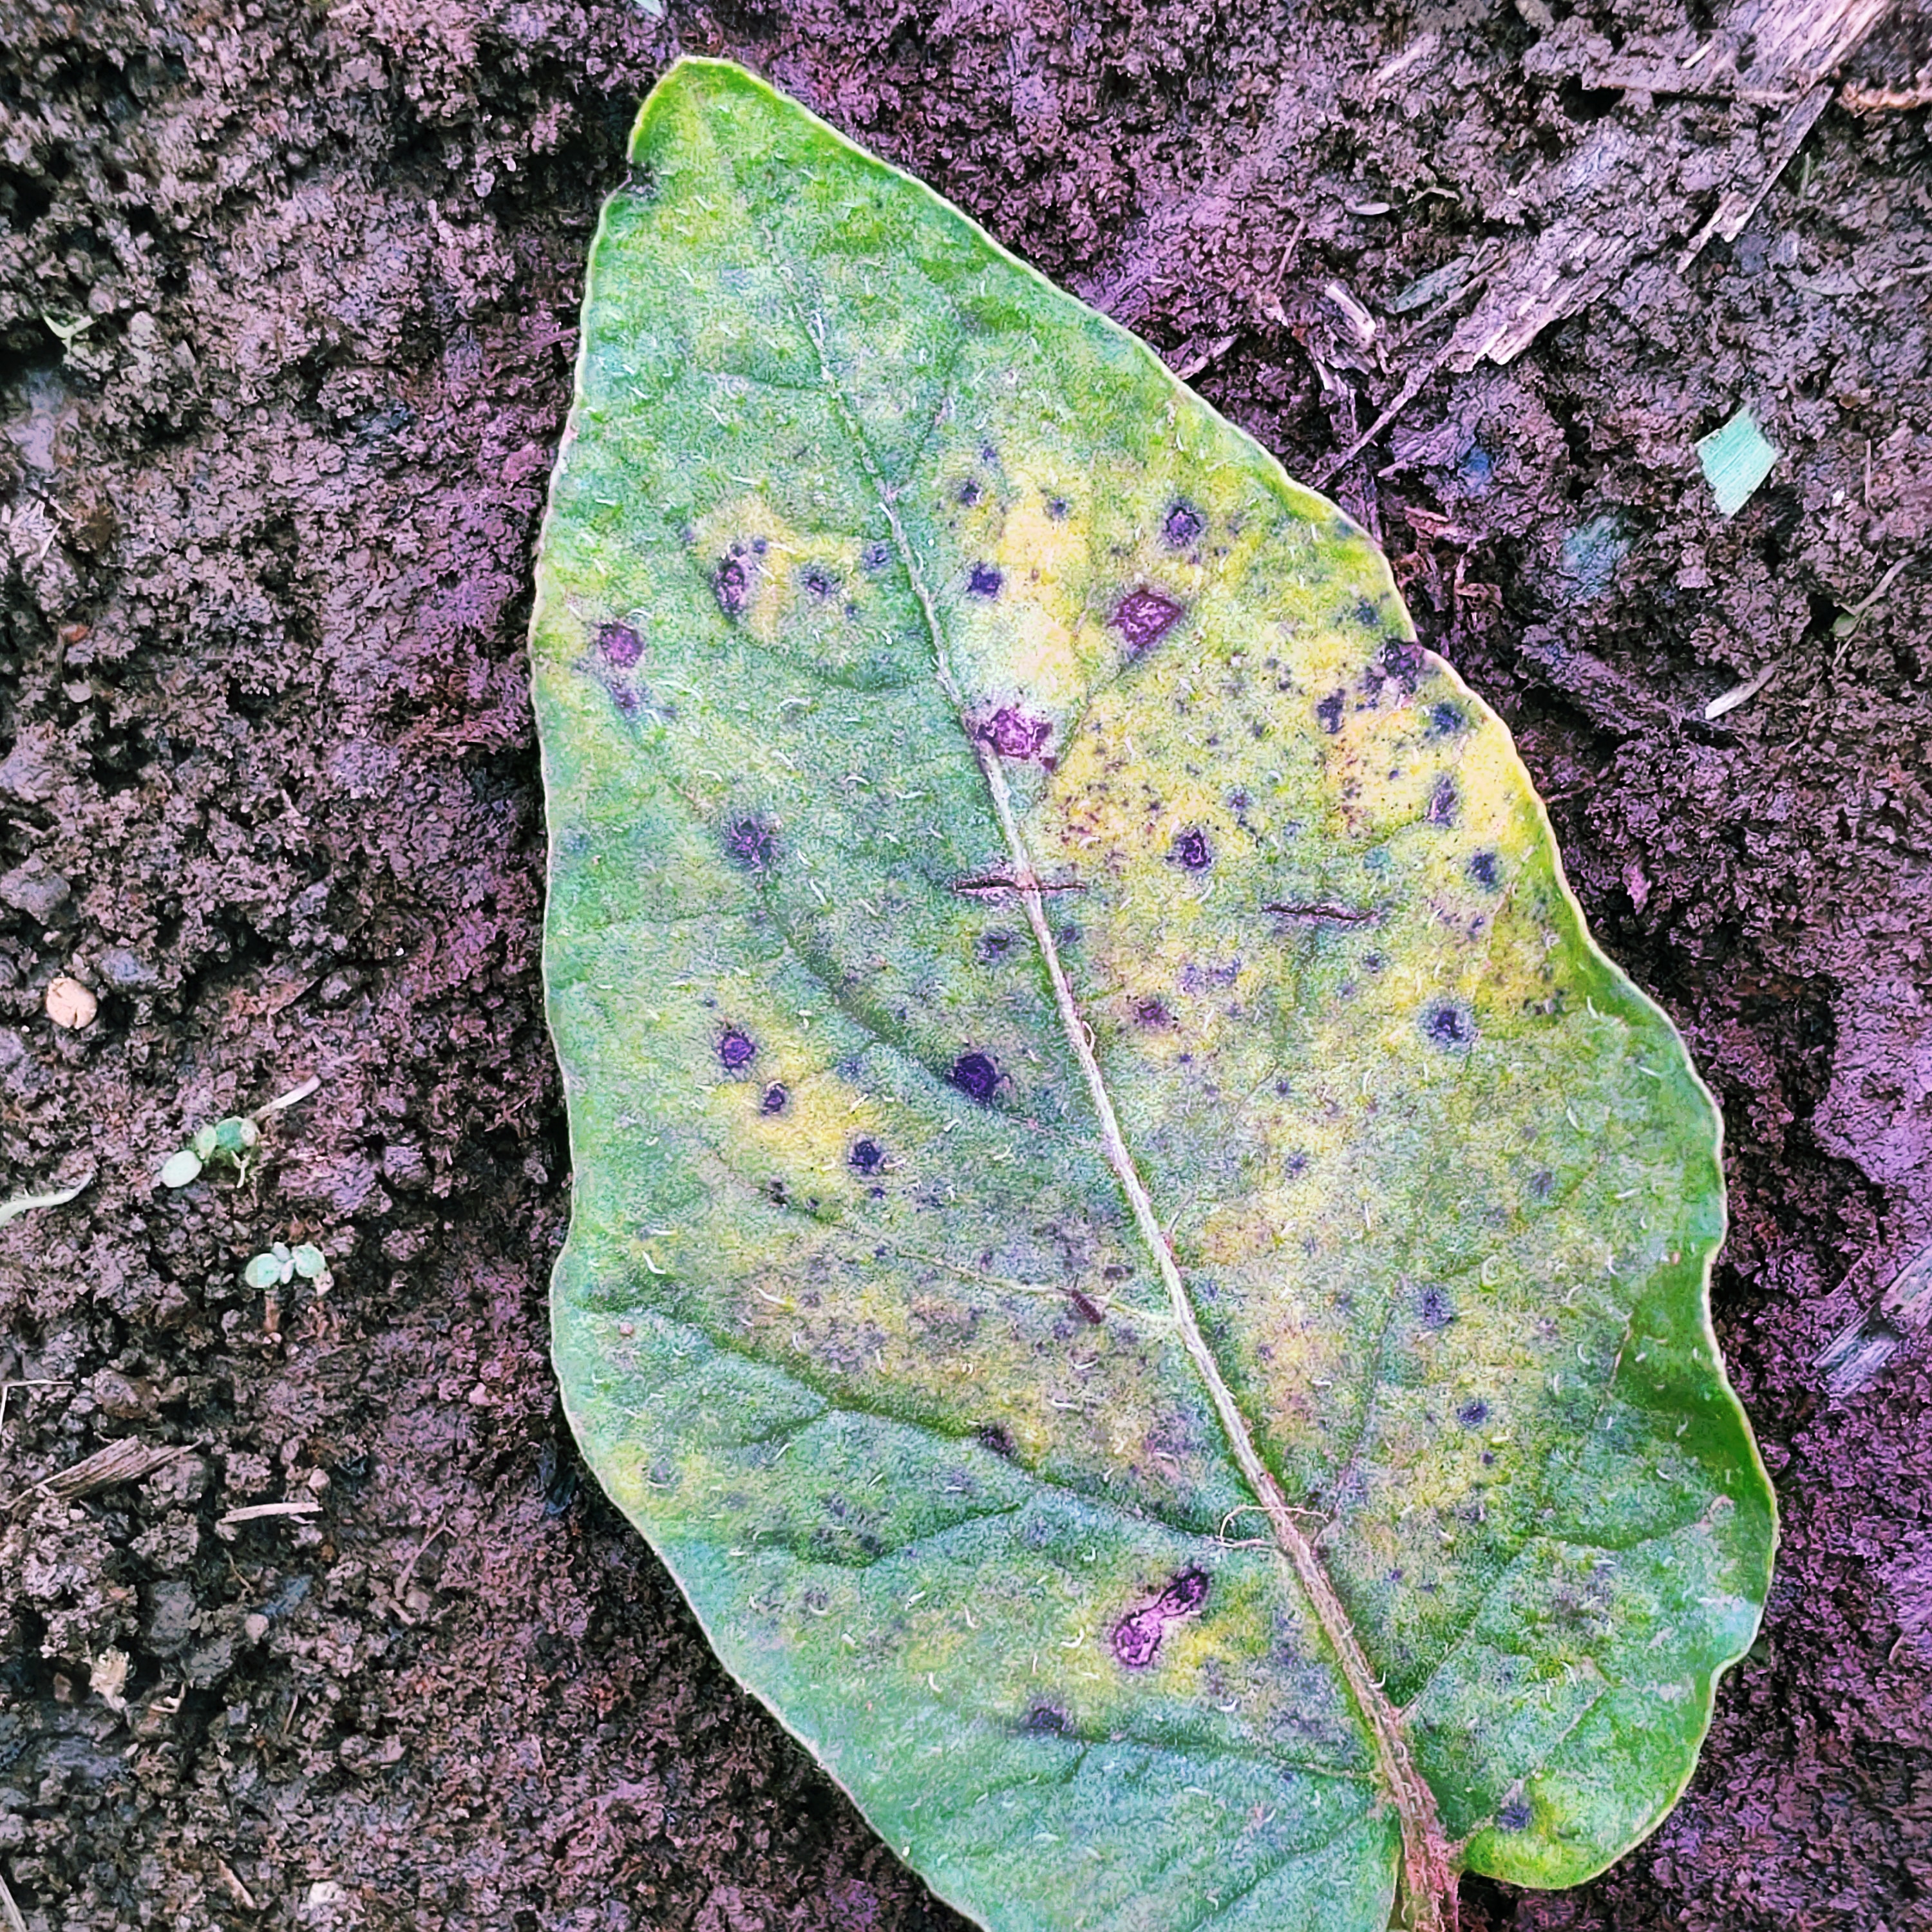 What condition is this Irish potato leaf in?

late blight
